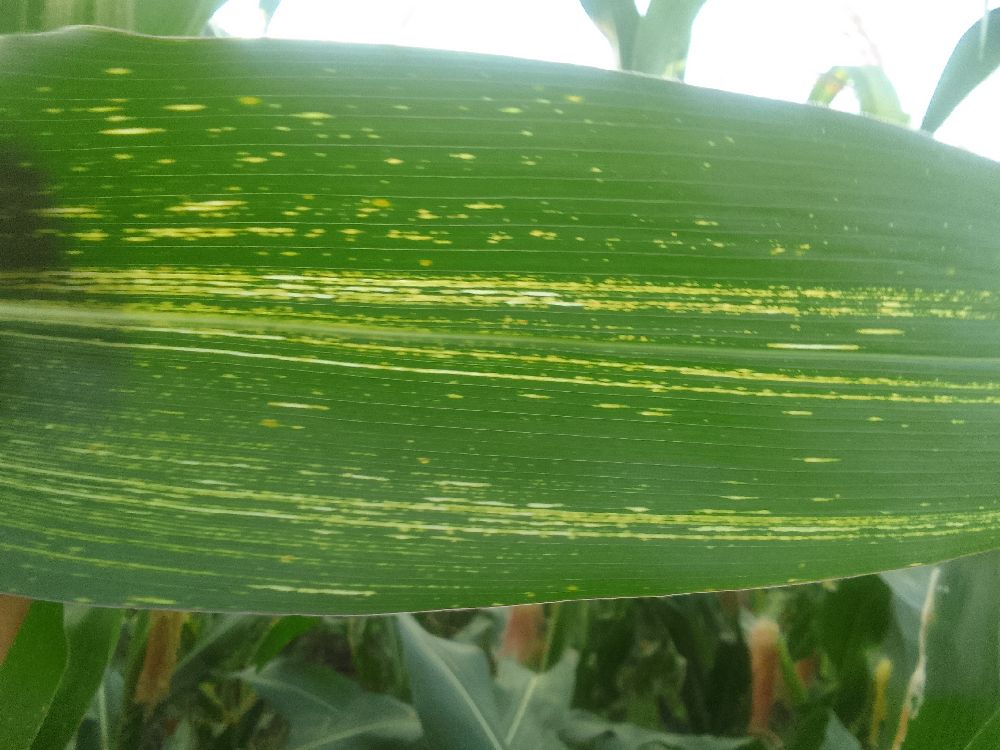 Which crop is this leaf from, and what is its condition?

maize, maize streak virus
